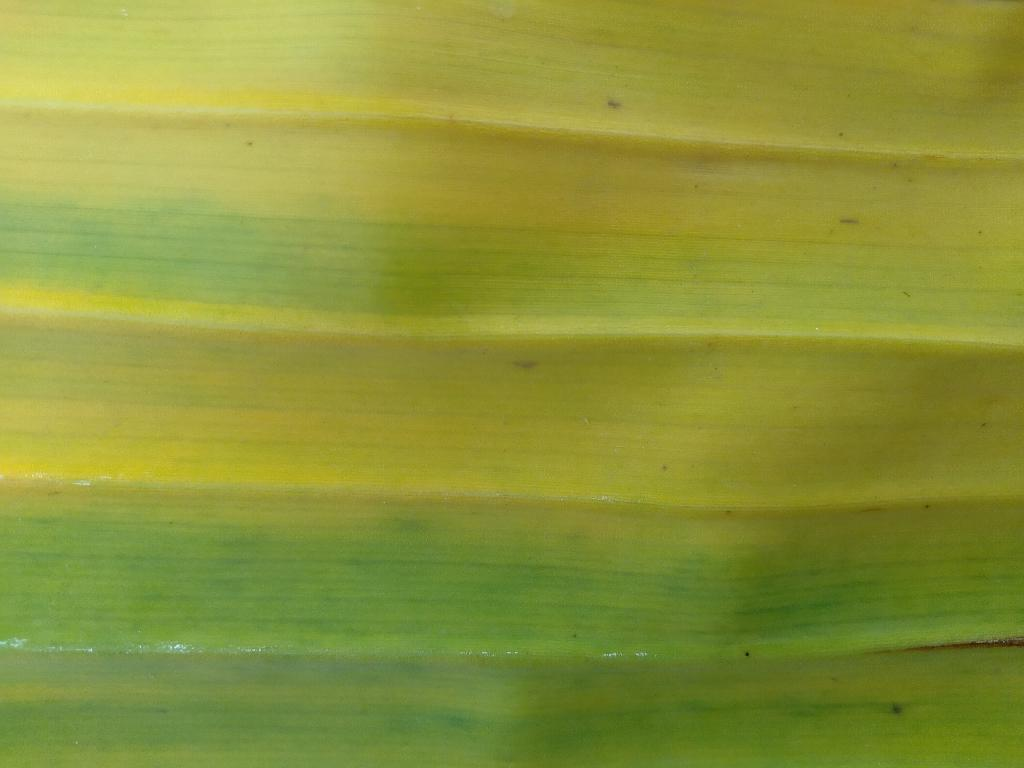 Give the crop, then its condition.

banana, fusarium wilt race 1
